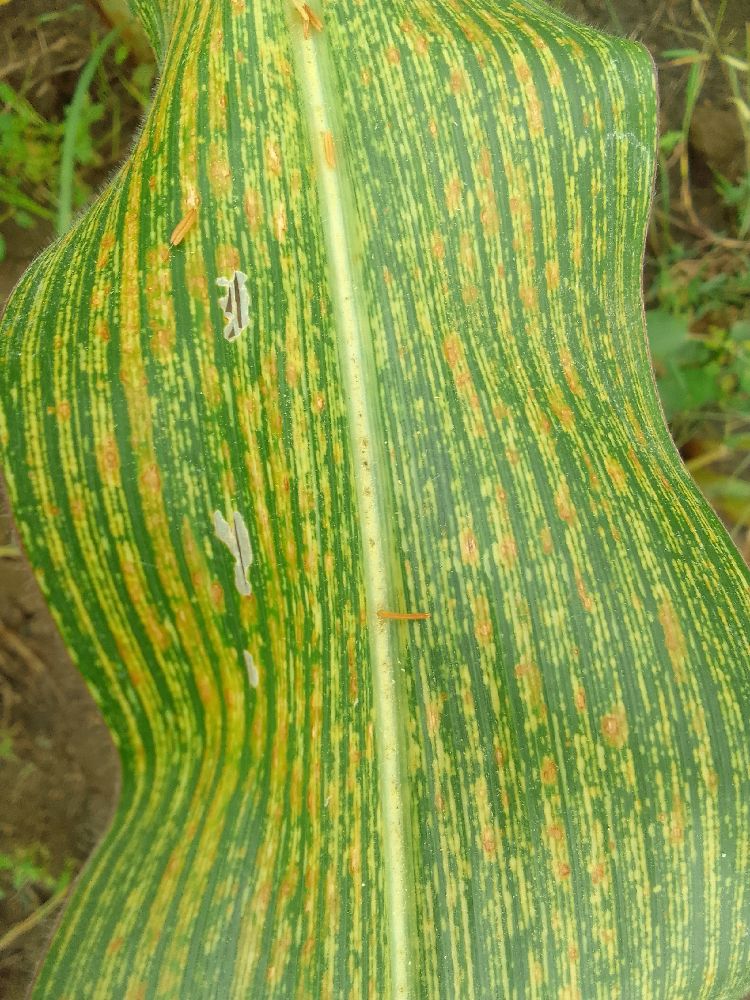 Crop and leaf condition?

maize, maize streak virus
